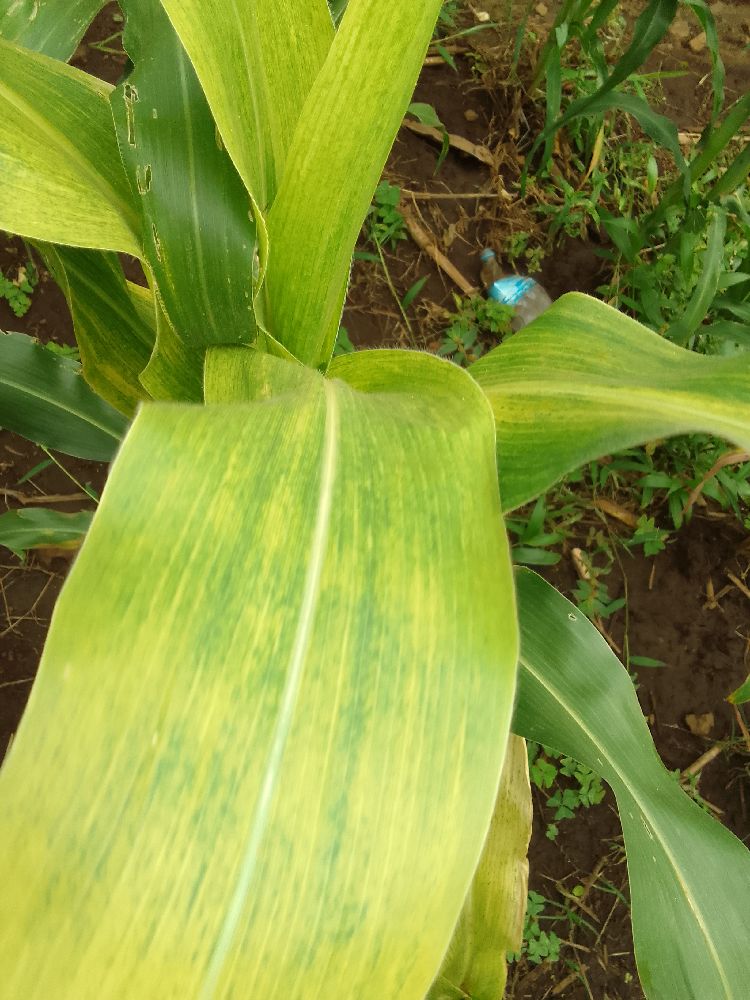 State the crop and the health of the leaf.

maize, maize lethal necrosis
